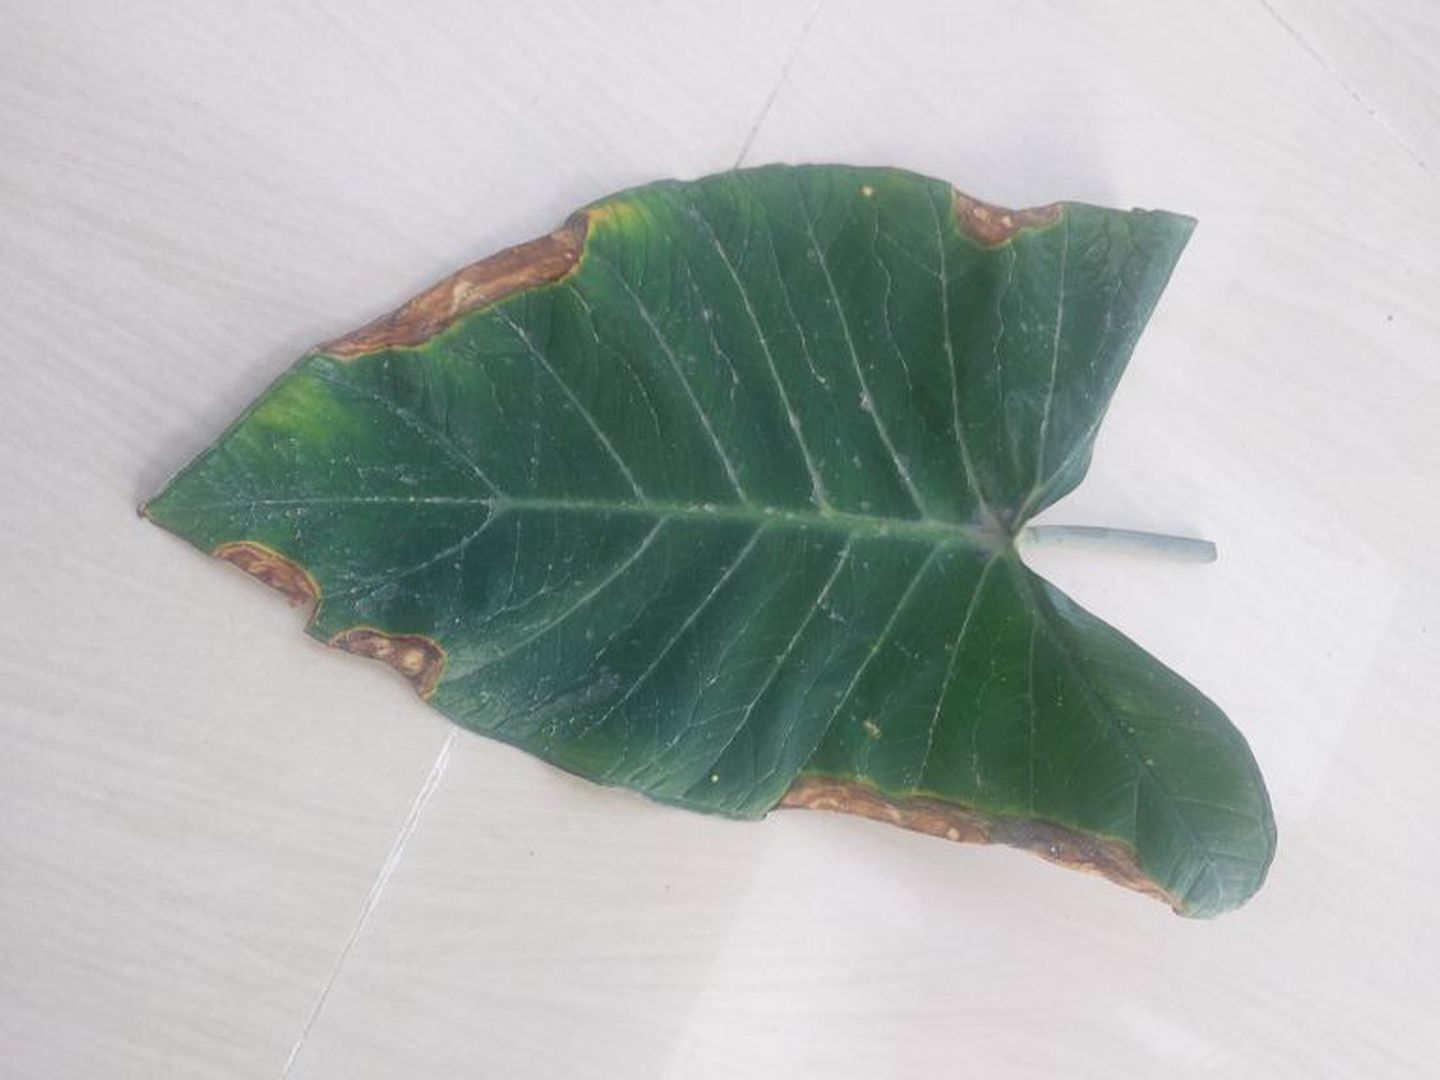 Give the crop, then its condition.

taro, leaf blight
